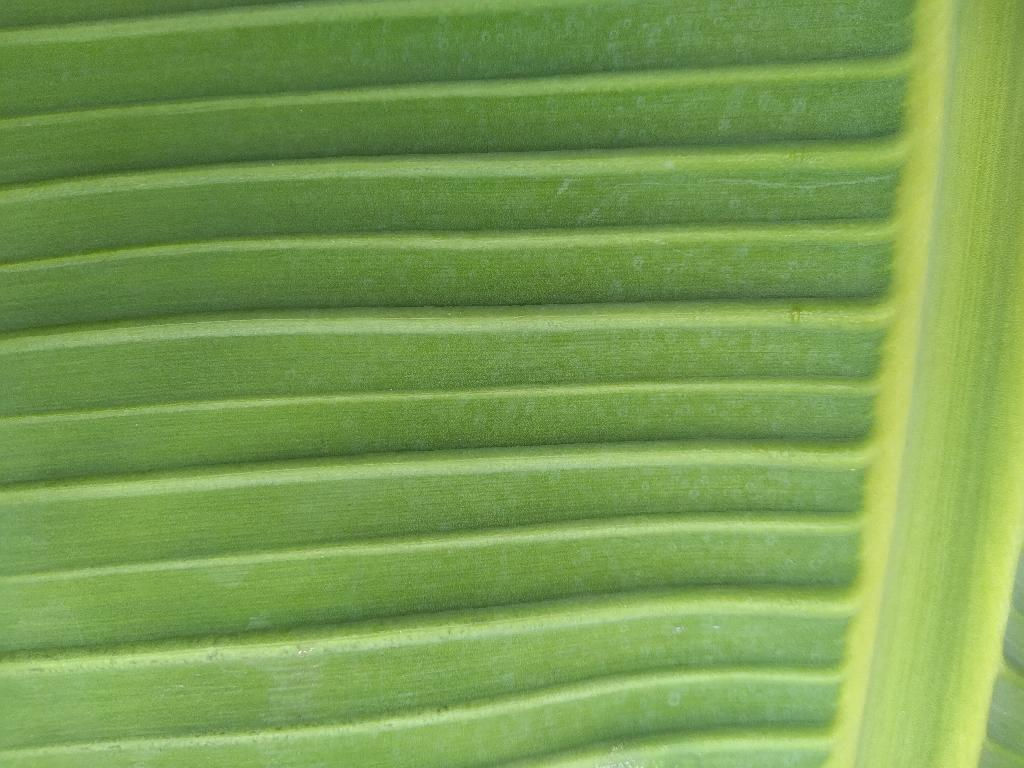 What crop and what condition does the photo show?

banana, healthy
